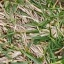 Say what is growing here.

grass
